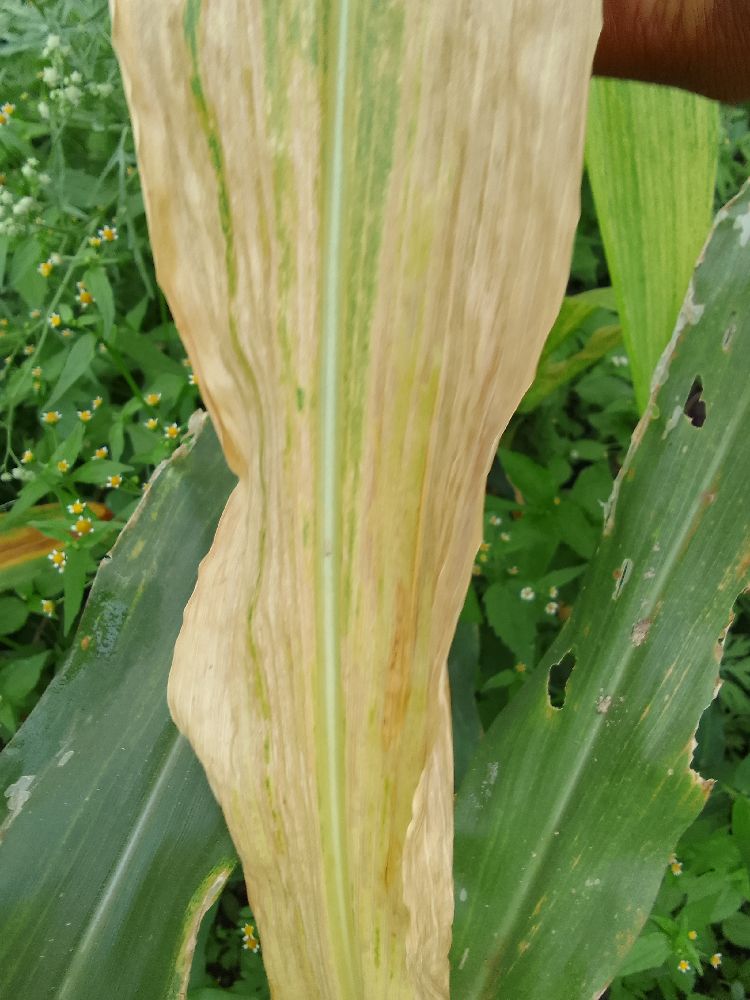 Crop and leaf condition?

maize, maize lethal necrosis
